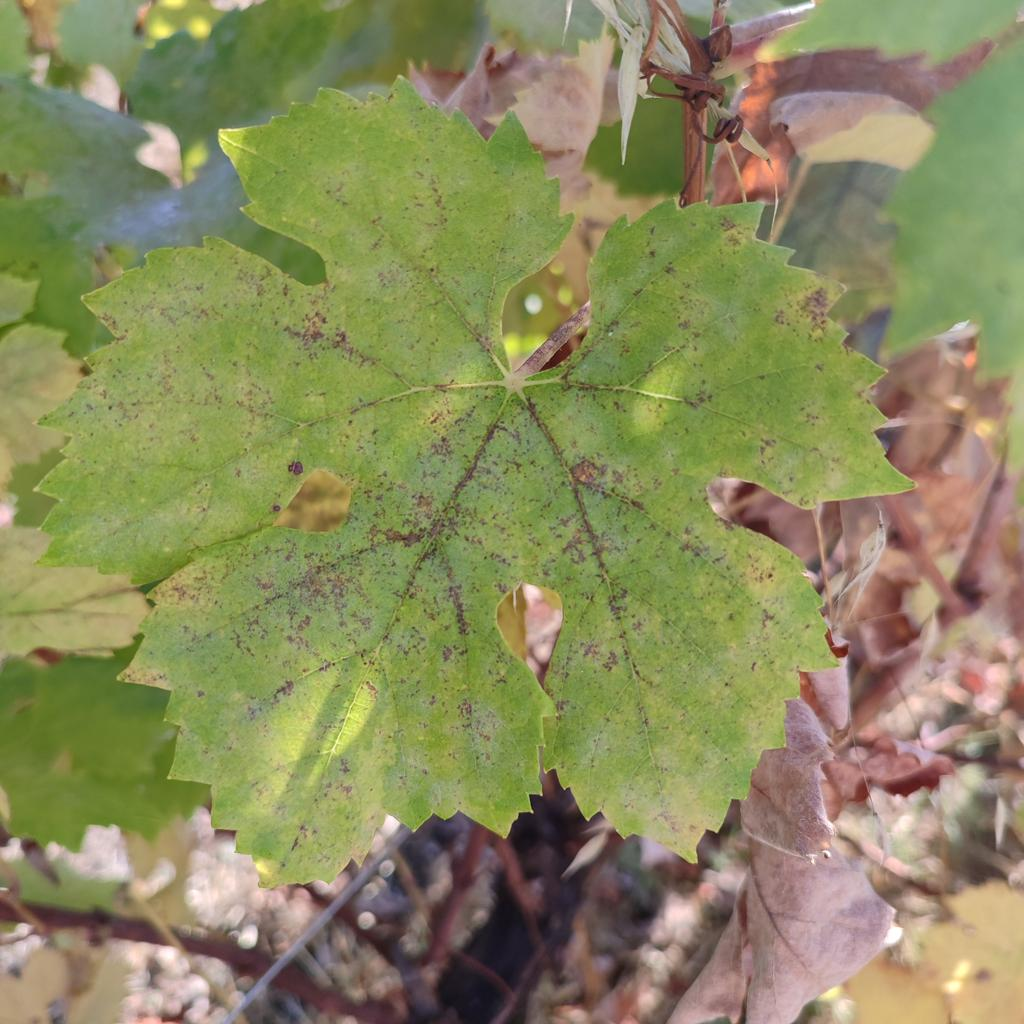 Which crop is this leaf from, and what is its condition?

grapevine, powdery mildew
